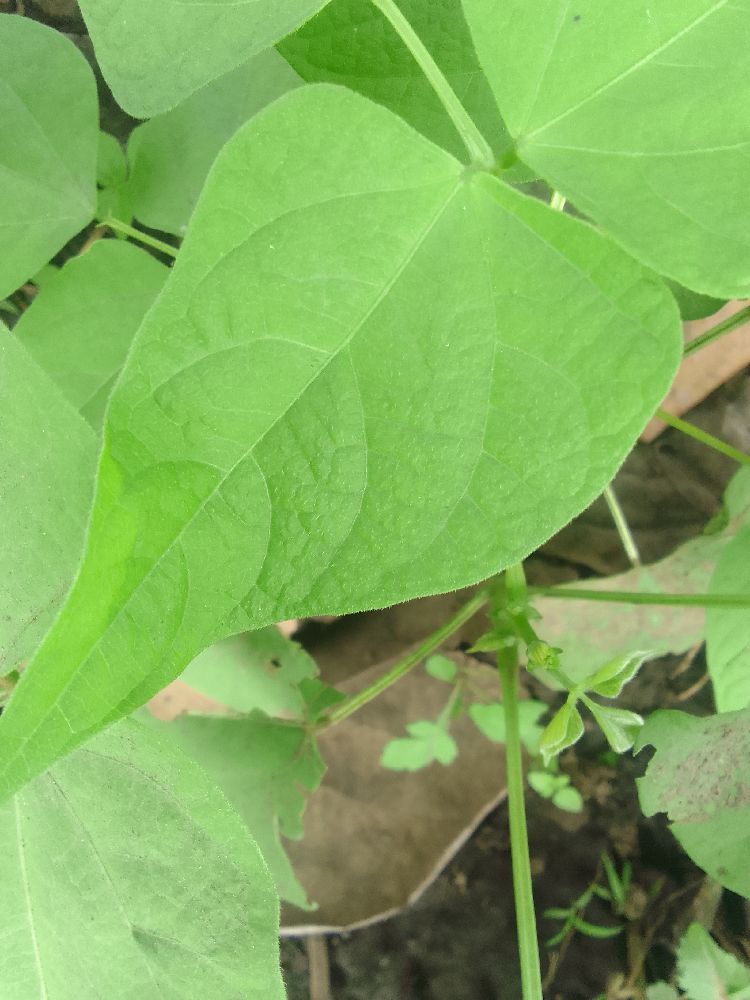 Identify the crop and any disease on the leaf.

common bean, healthy
